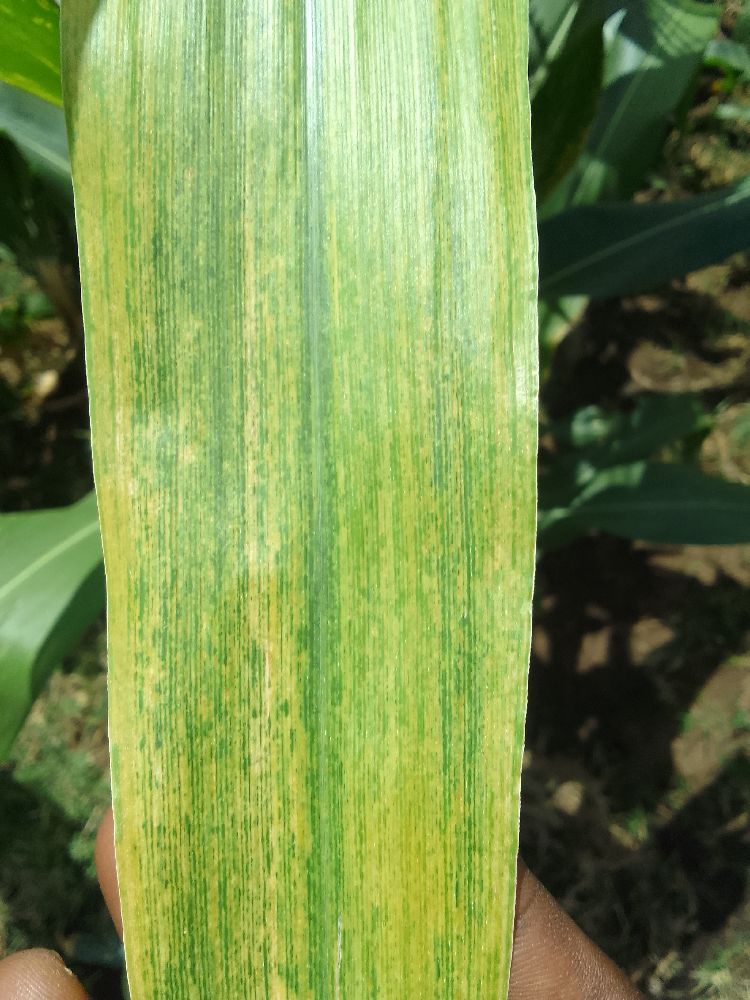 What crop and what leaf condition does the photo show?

maize, maize lethal necrosis
